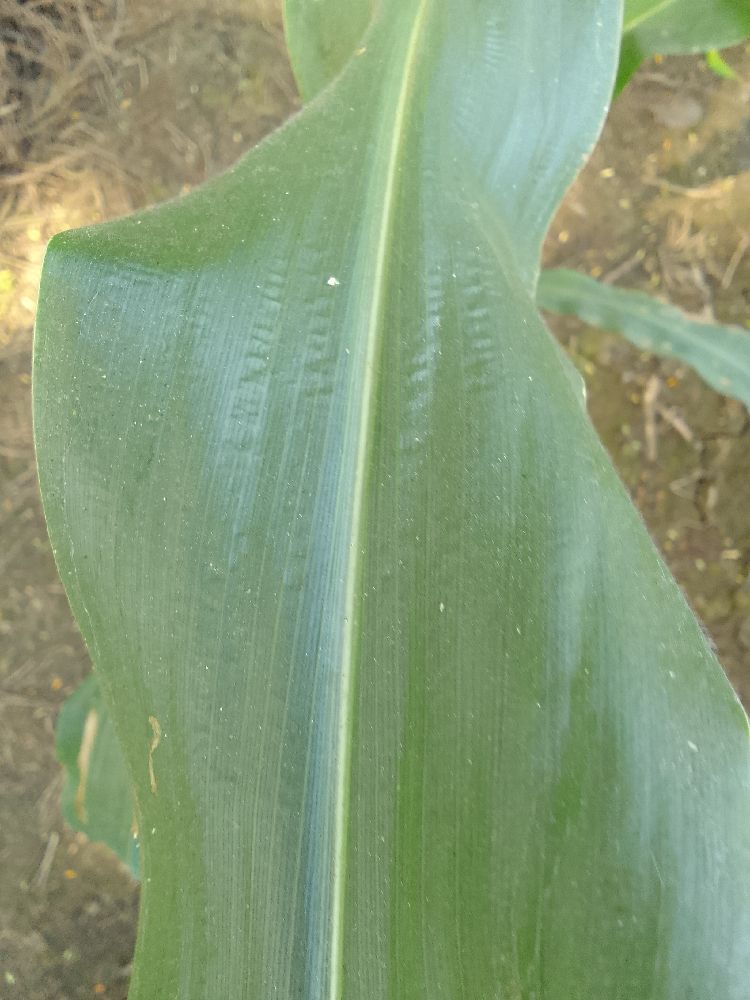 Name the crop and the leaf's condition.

maize, healthy
